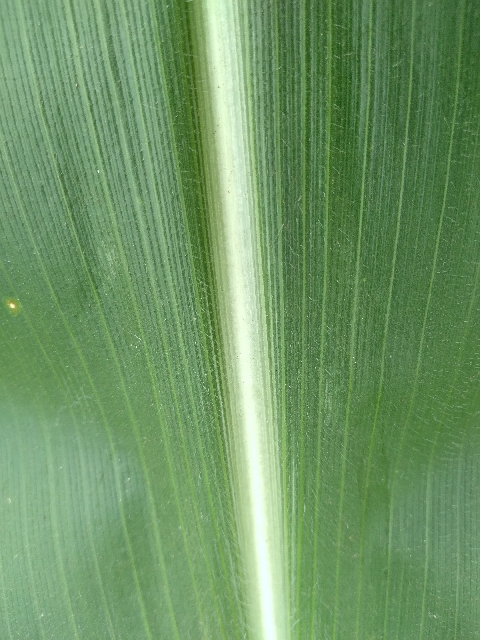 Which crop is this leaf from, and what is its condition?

maize, healthy
